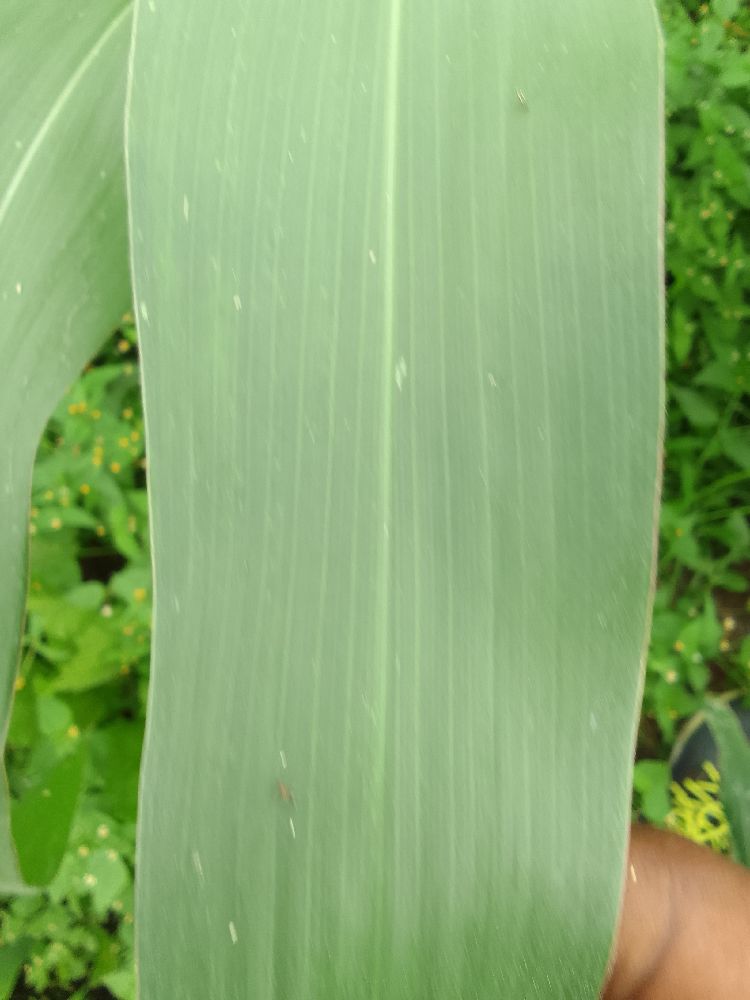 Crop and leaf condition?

maize, healthy
